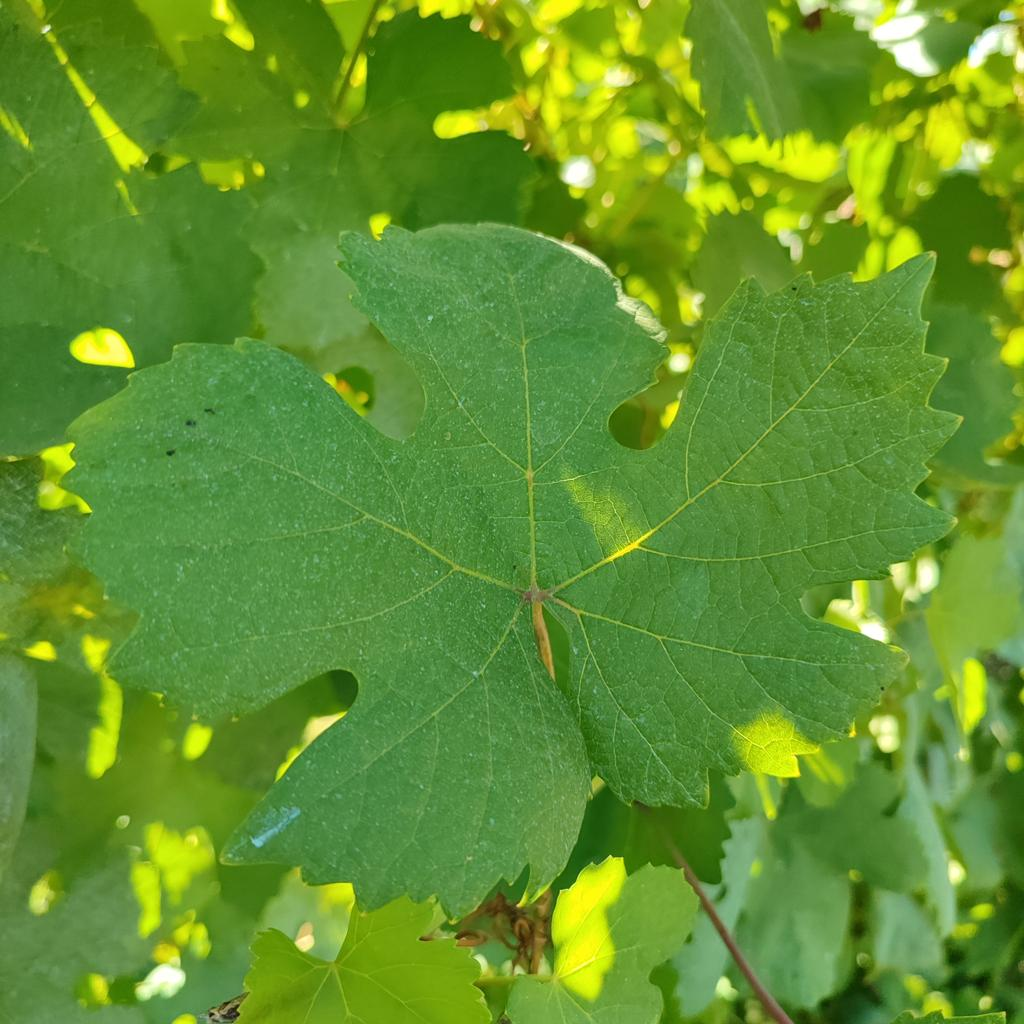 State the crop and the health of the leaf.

grapevine, healthy
